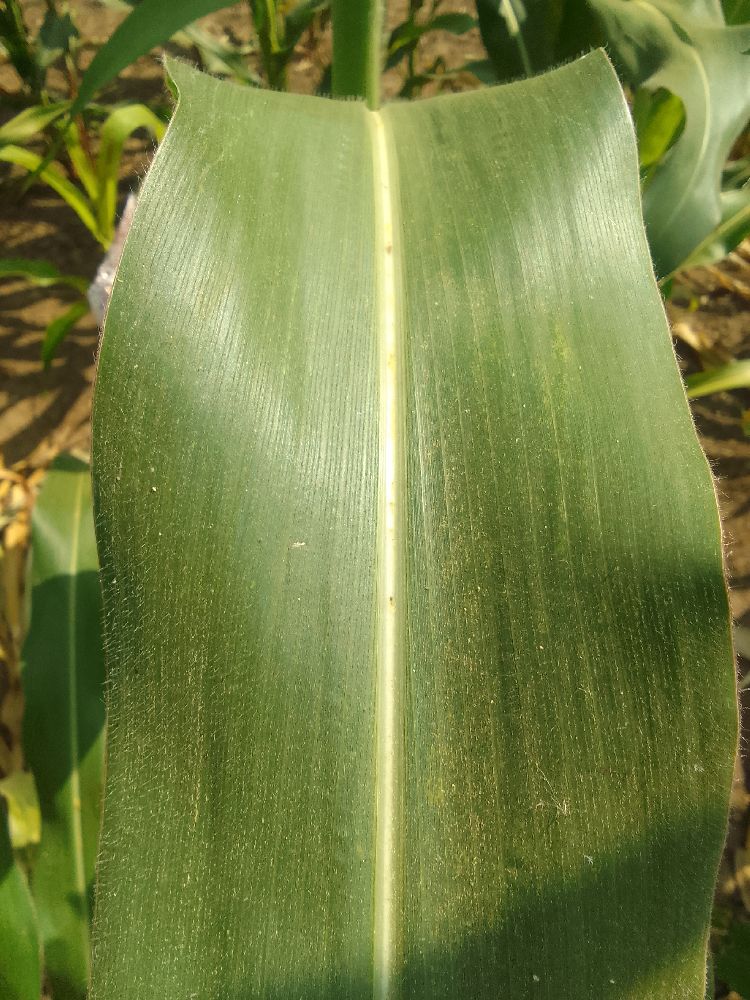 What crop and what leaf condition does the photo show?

maize, healthy
